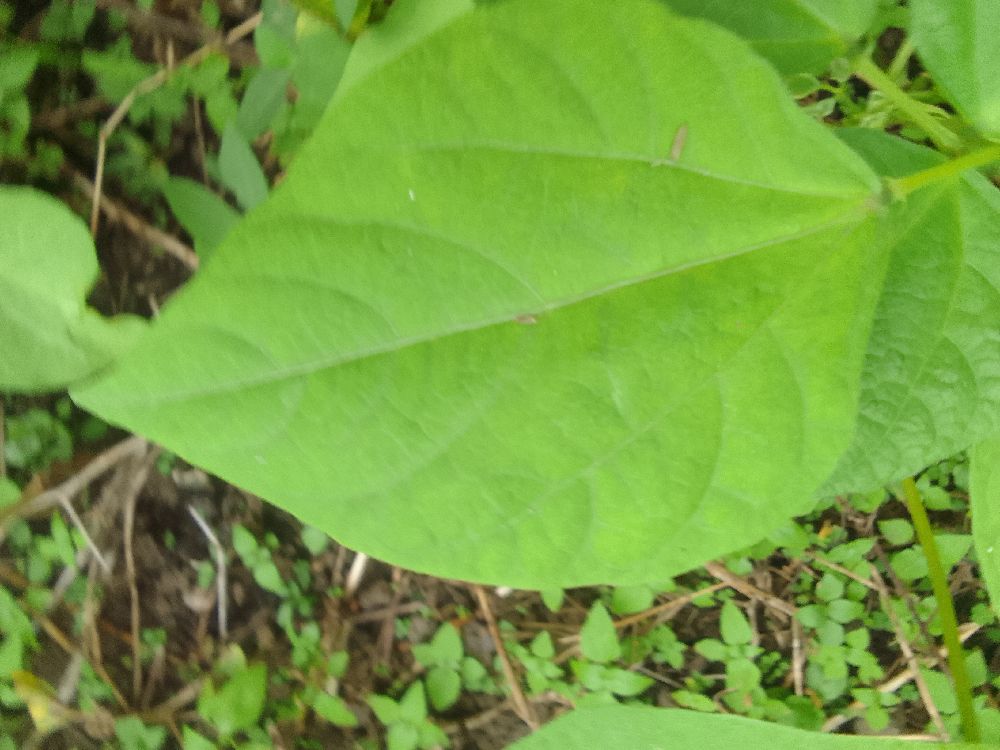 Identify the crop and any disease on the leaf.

common bean, healthy
